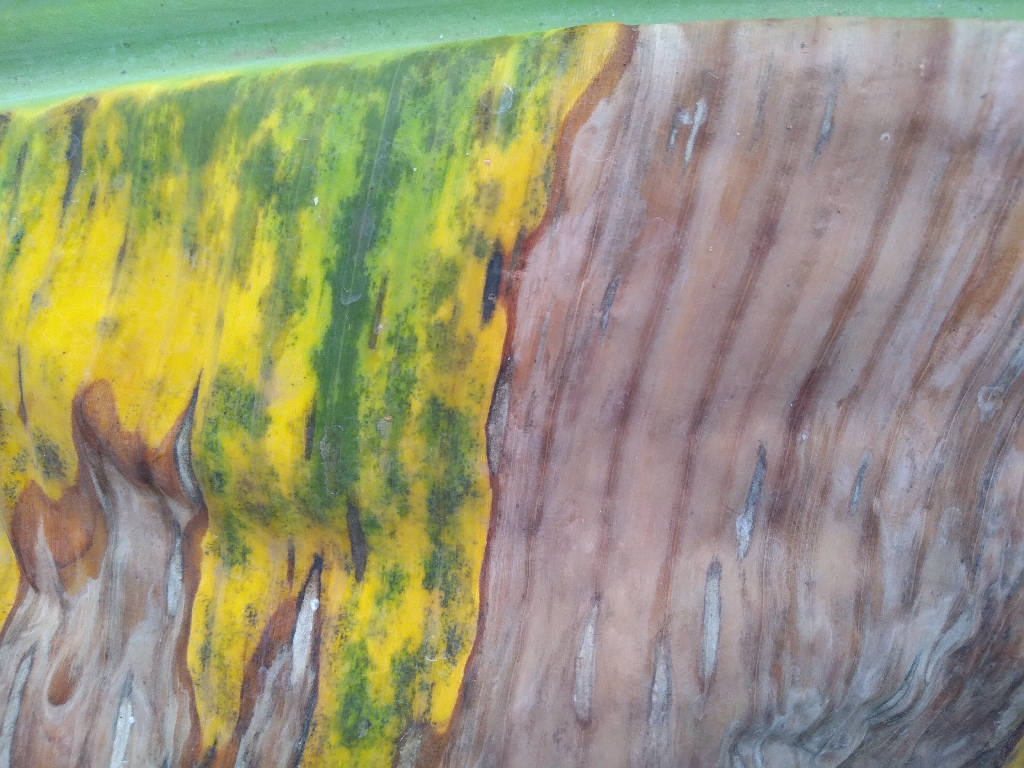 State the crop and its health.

banana, black sigatoka
